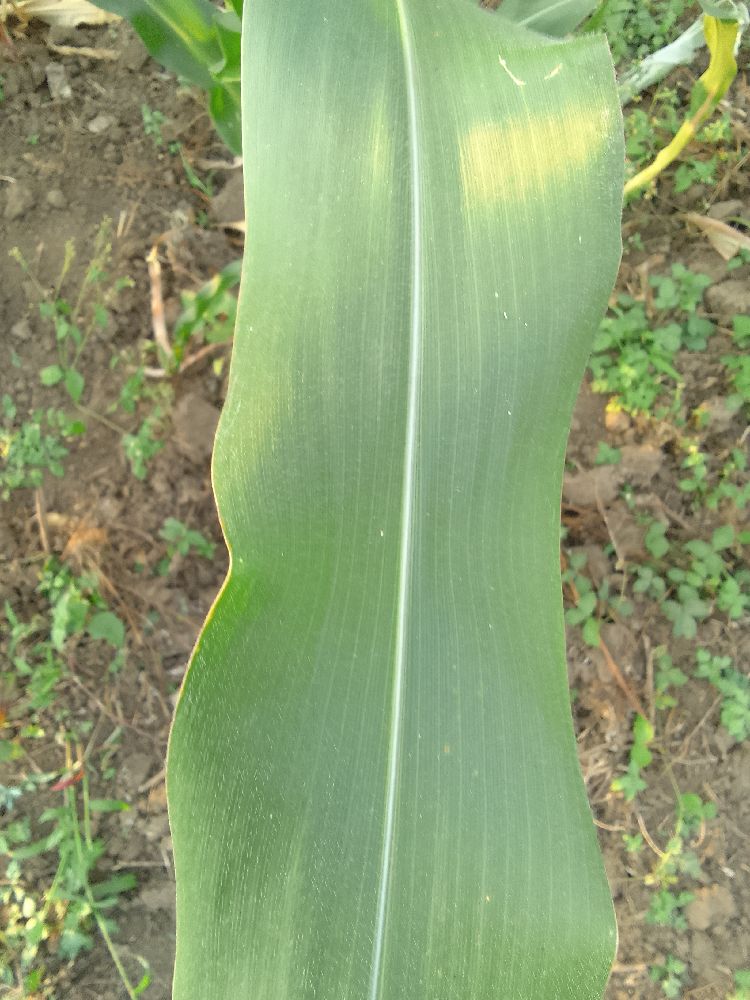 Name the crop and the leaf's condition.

maize, healthy
